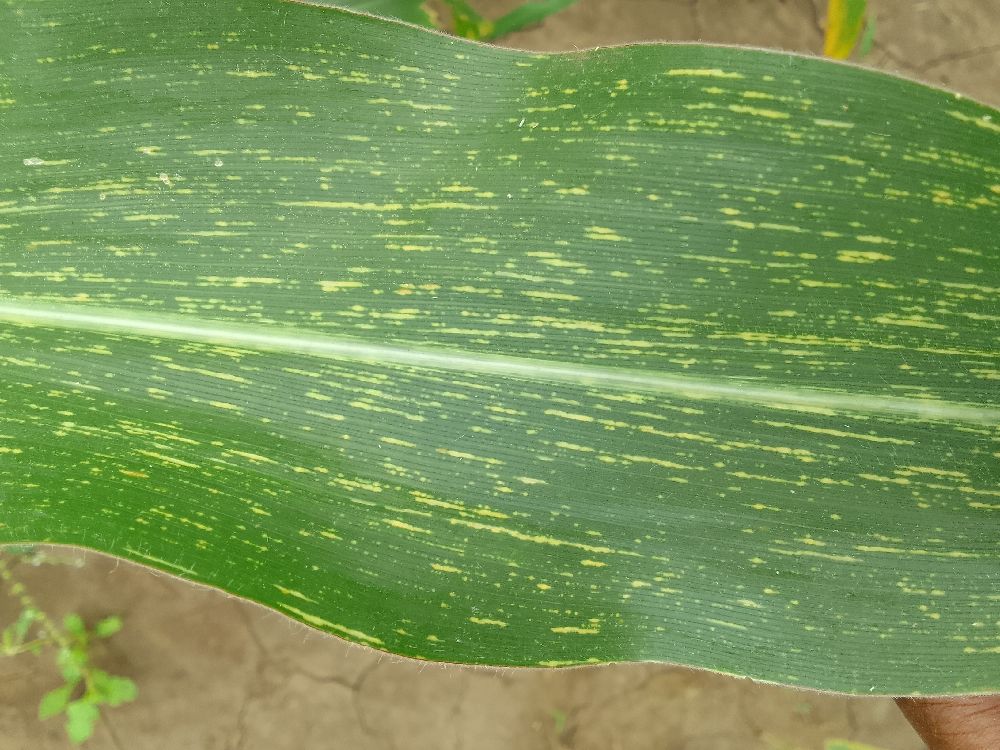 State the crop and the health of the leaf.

maize, maize streak virus
